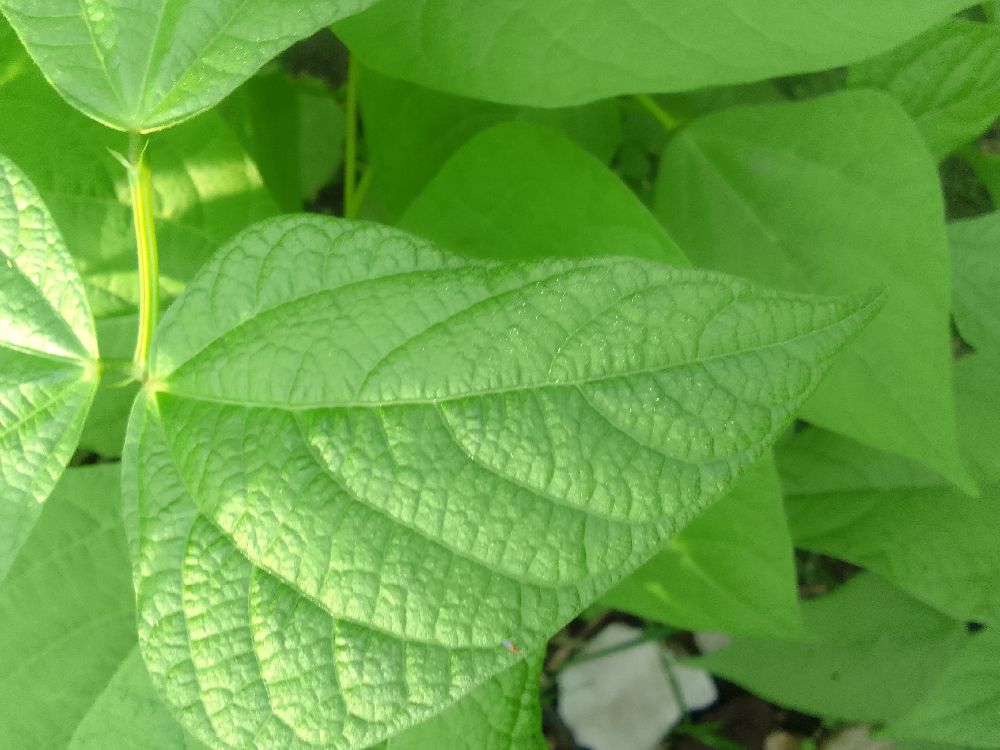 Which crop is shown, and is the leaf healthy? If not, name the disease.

common bean, healthy
